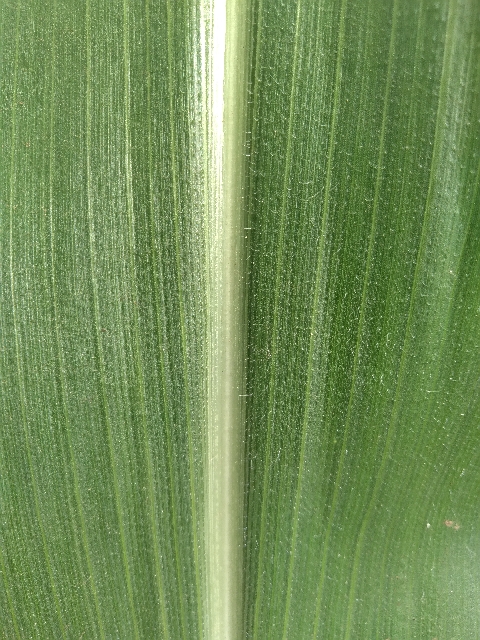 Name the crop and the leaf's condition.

maize, healthy
